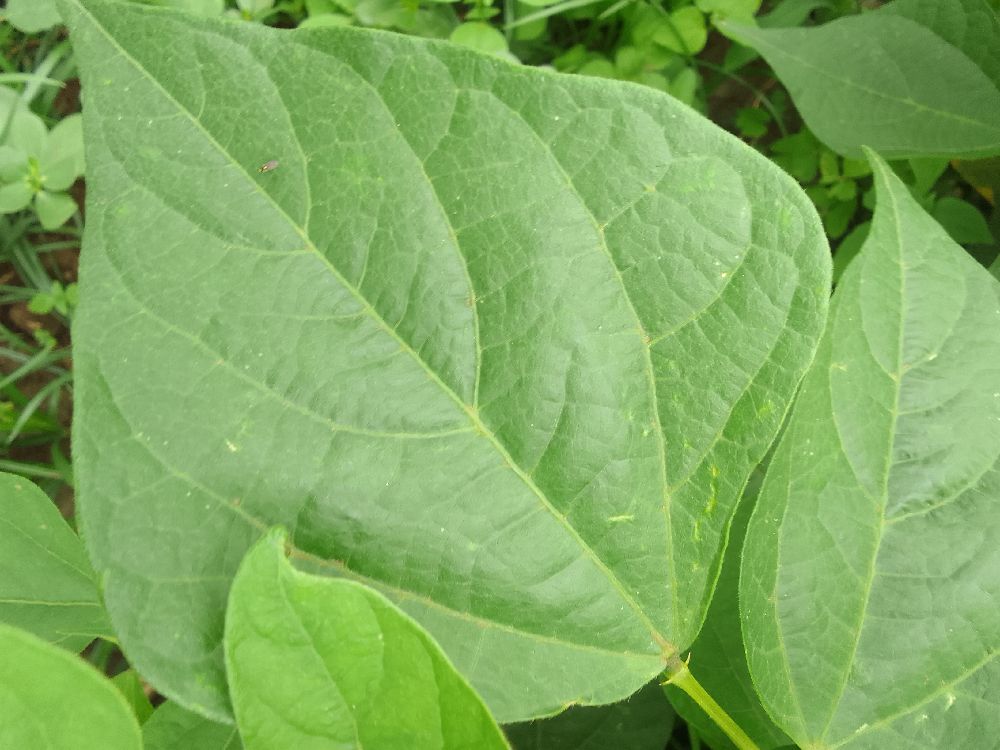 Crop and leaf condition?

common bean, healthy
